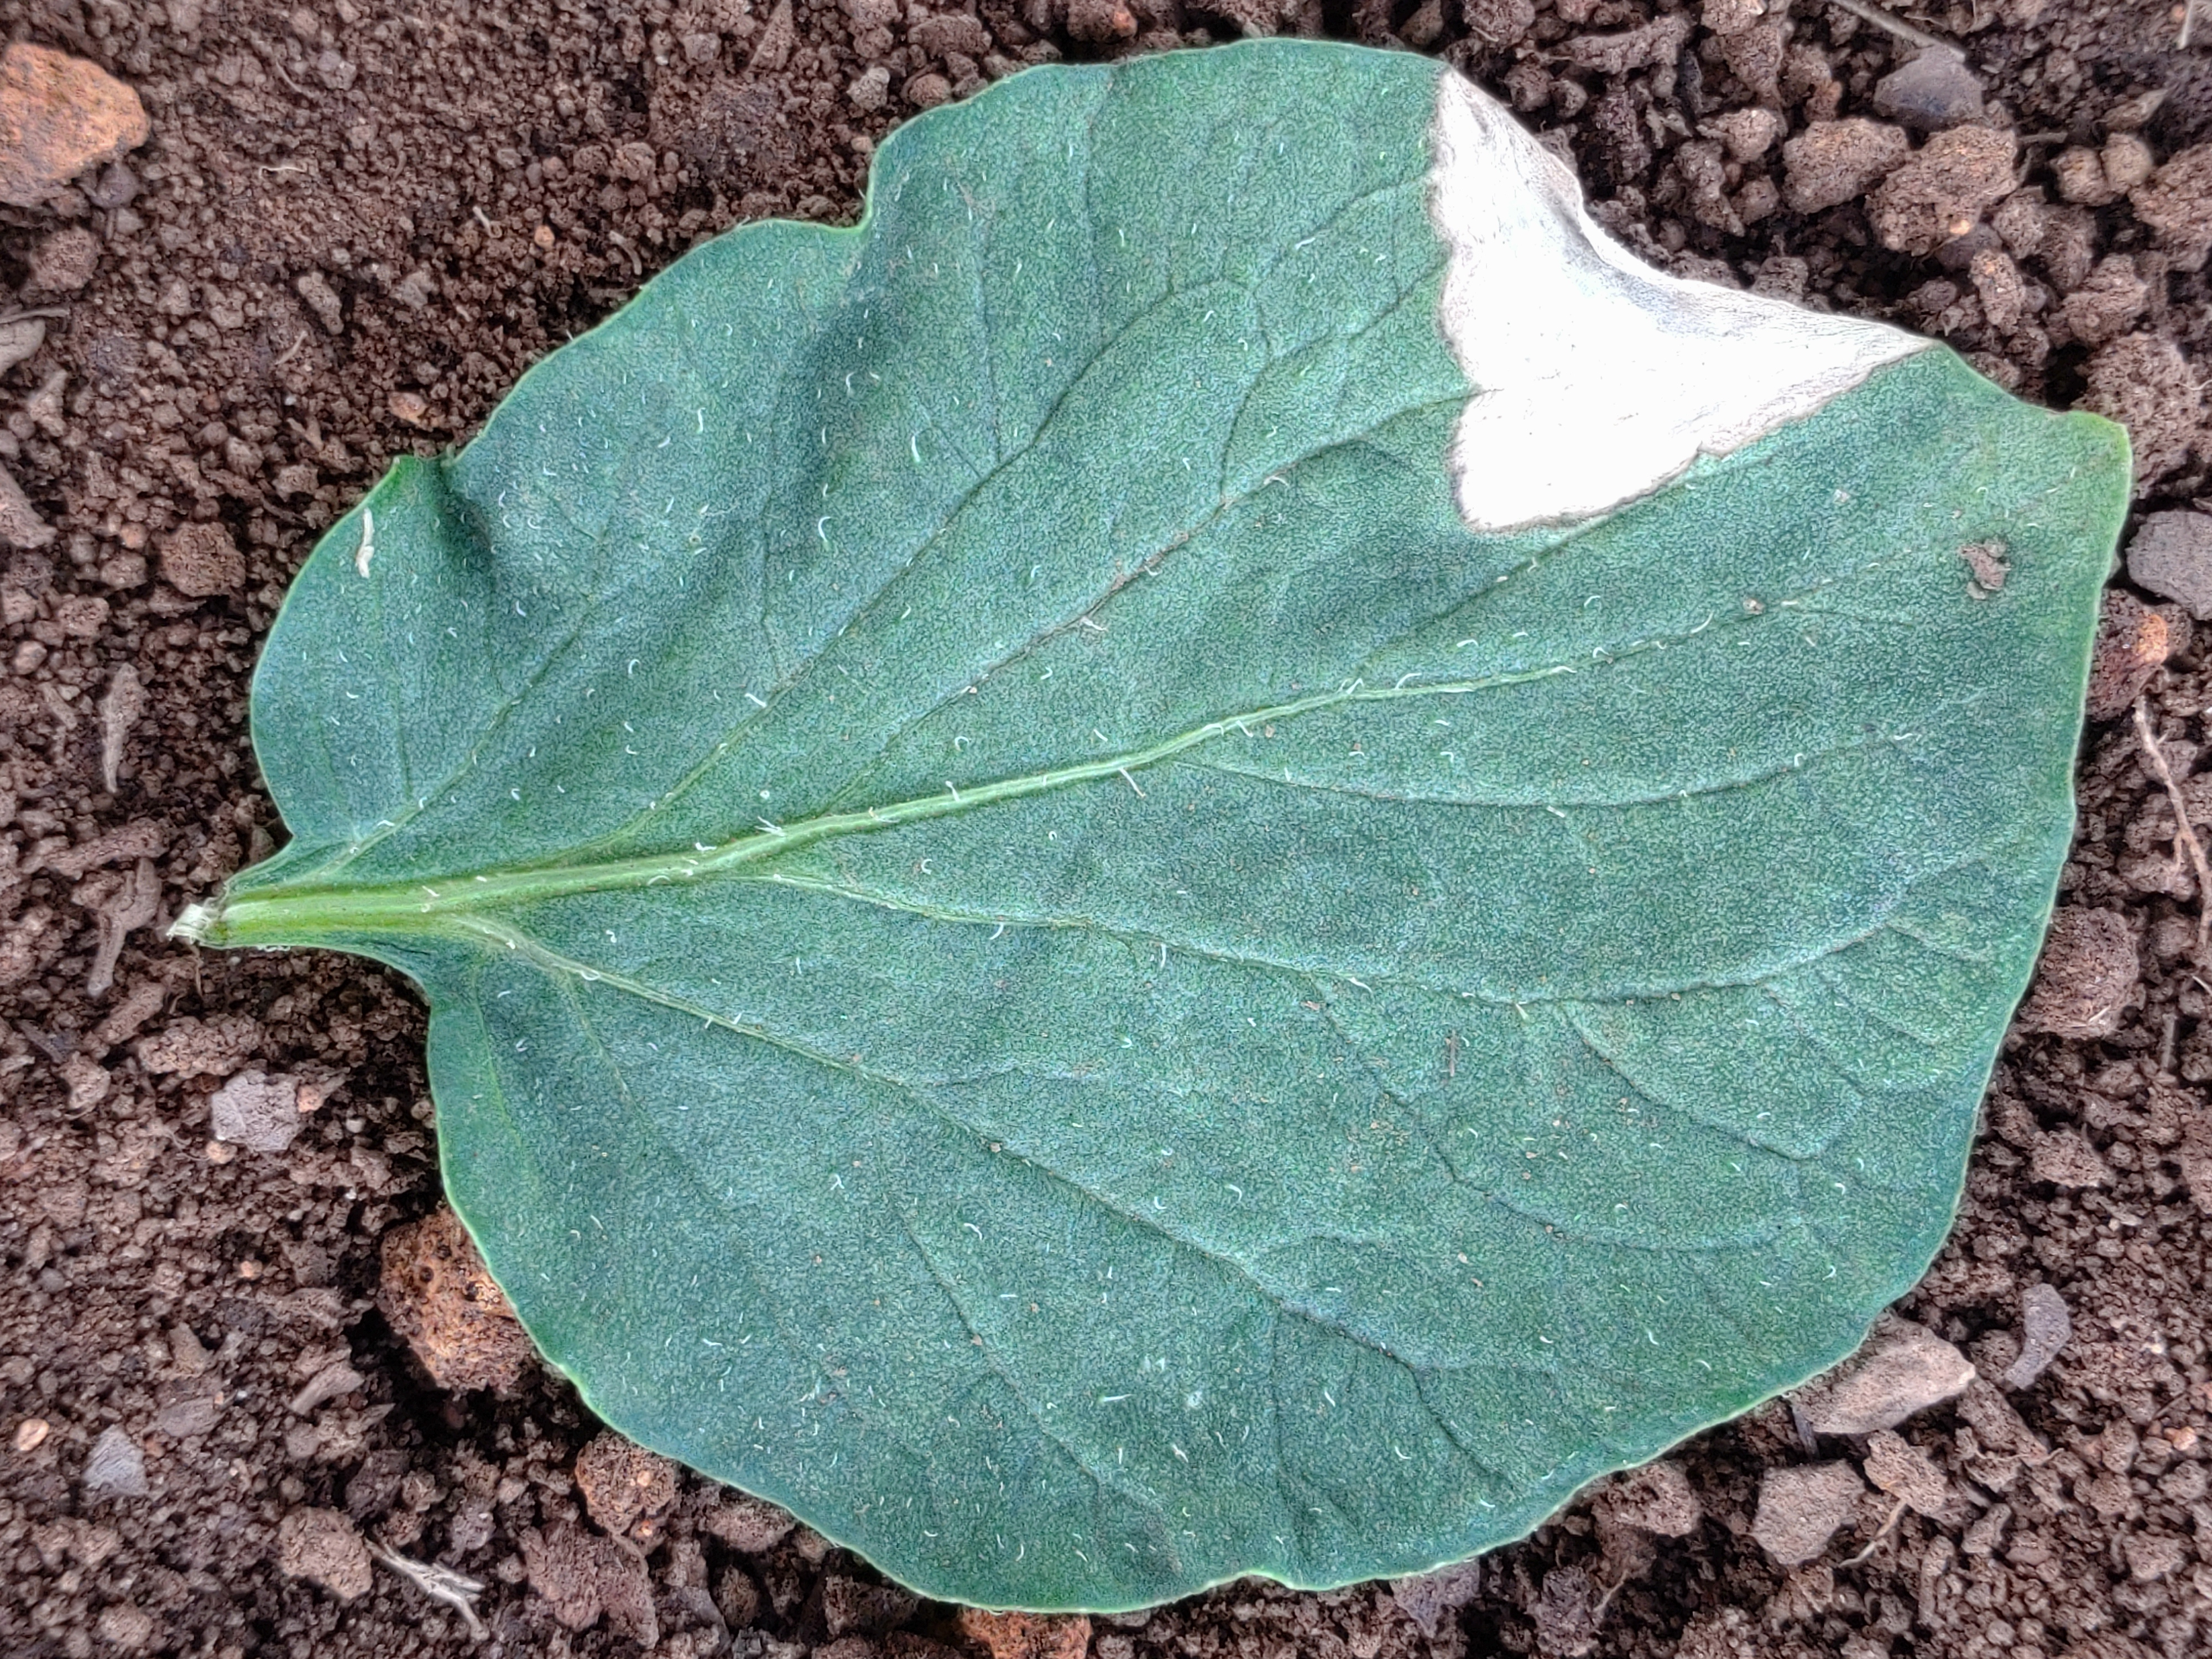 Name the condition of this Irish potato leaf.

early blight
